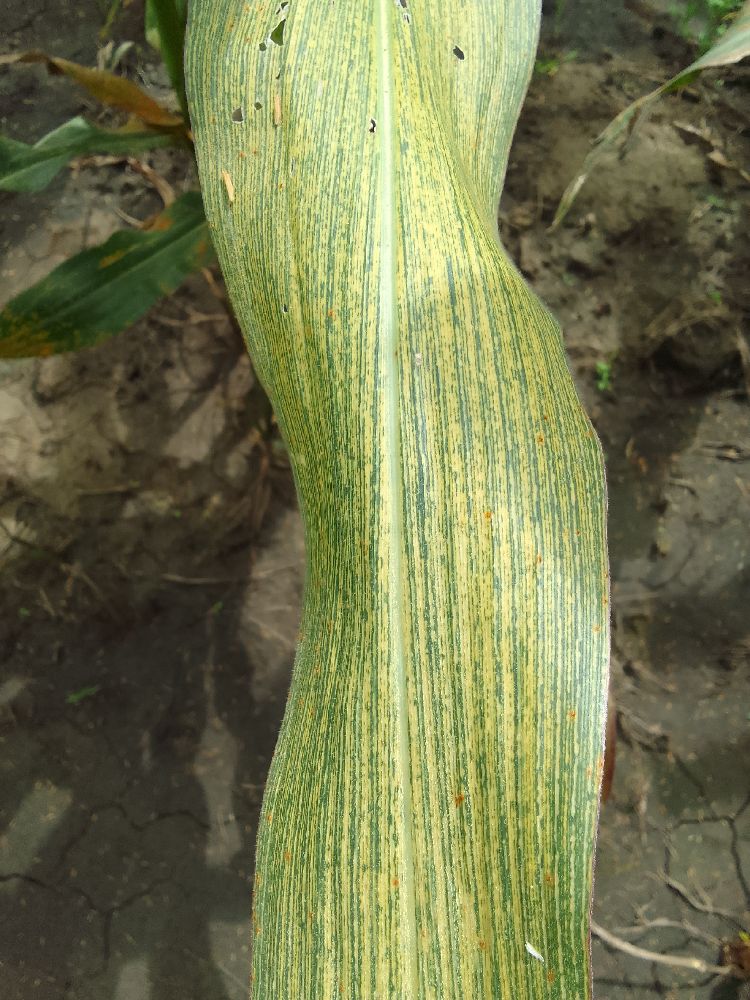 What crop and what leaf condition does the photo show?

maize, maize streak virus
